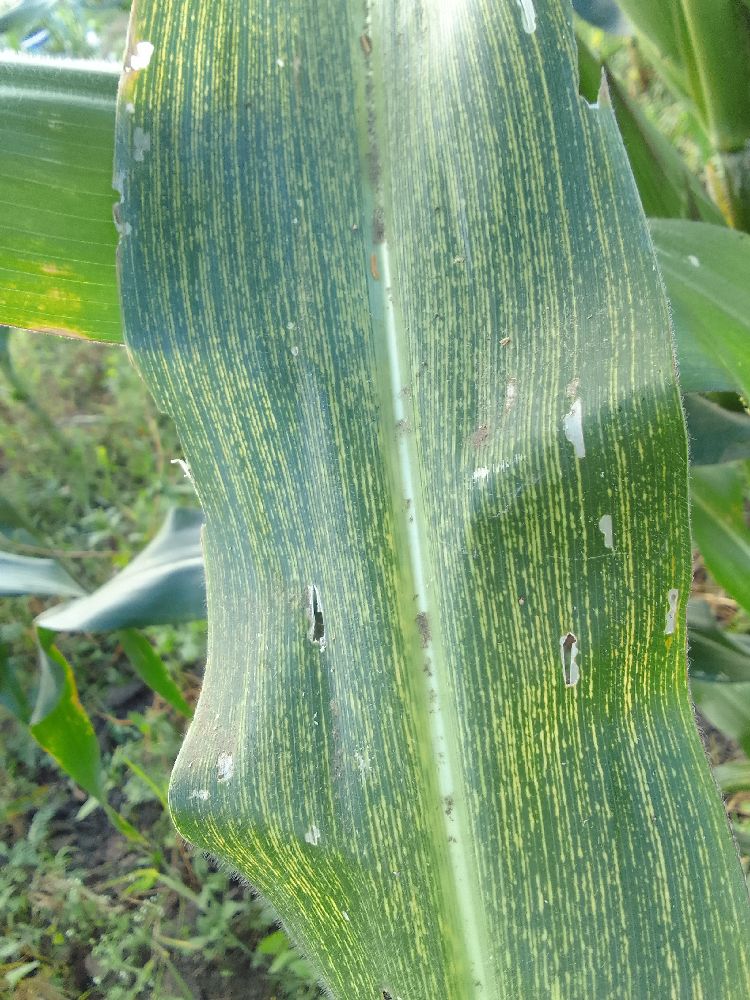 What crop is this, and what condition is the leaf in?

maize, maize streak virus
